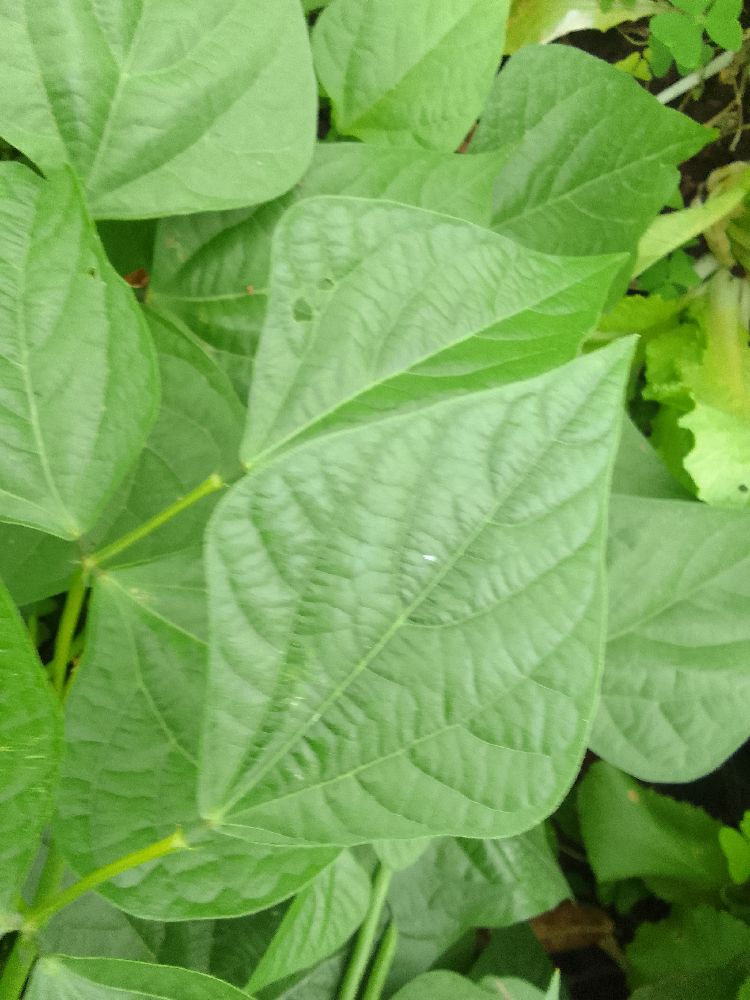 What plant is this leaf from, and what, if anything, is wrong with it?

common bean, healthy
